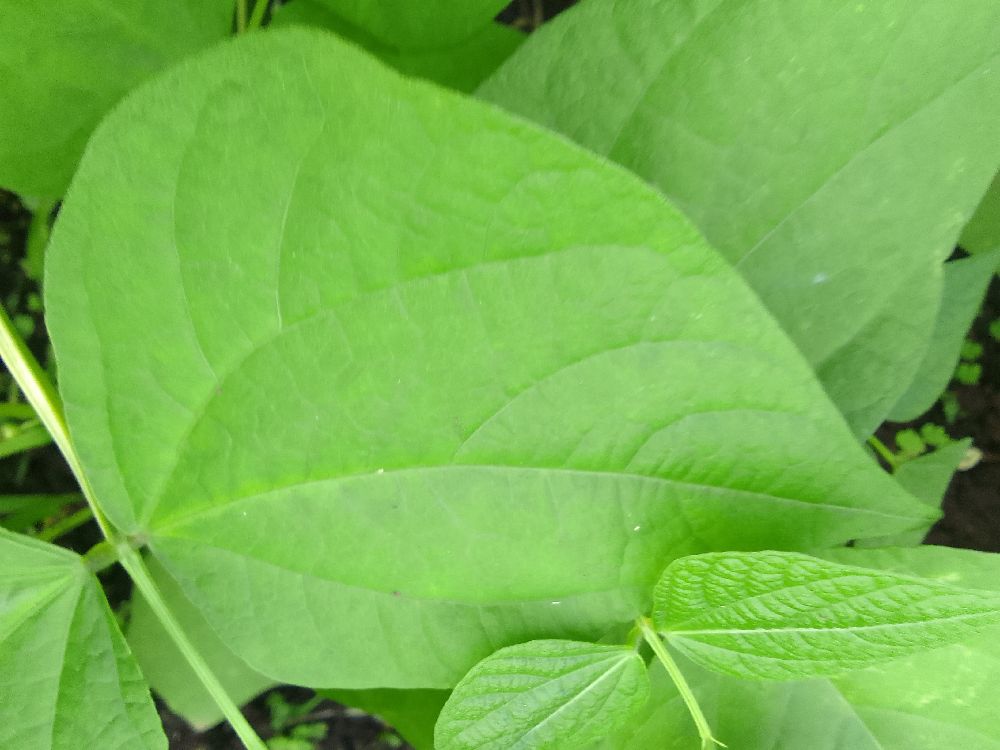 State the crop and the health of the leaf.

common bean, healthy
